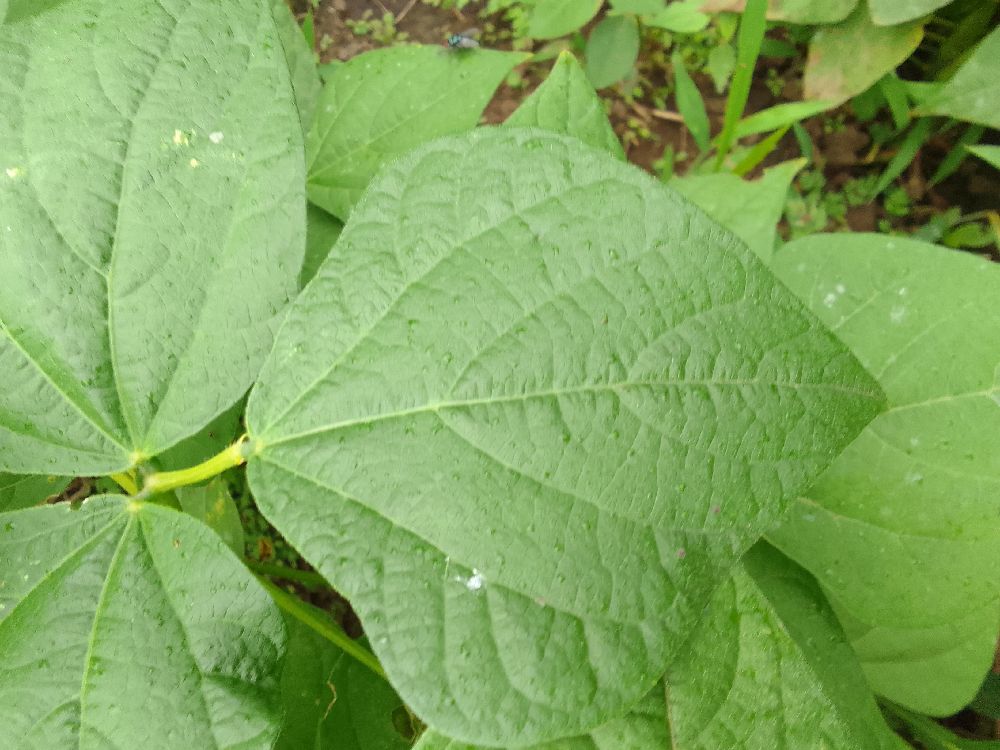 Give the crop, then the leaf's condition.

common bean, healthy
